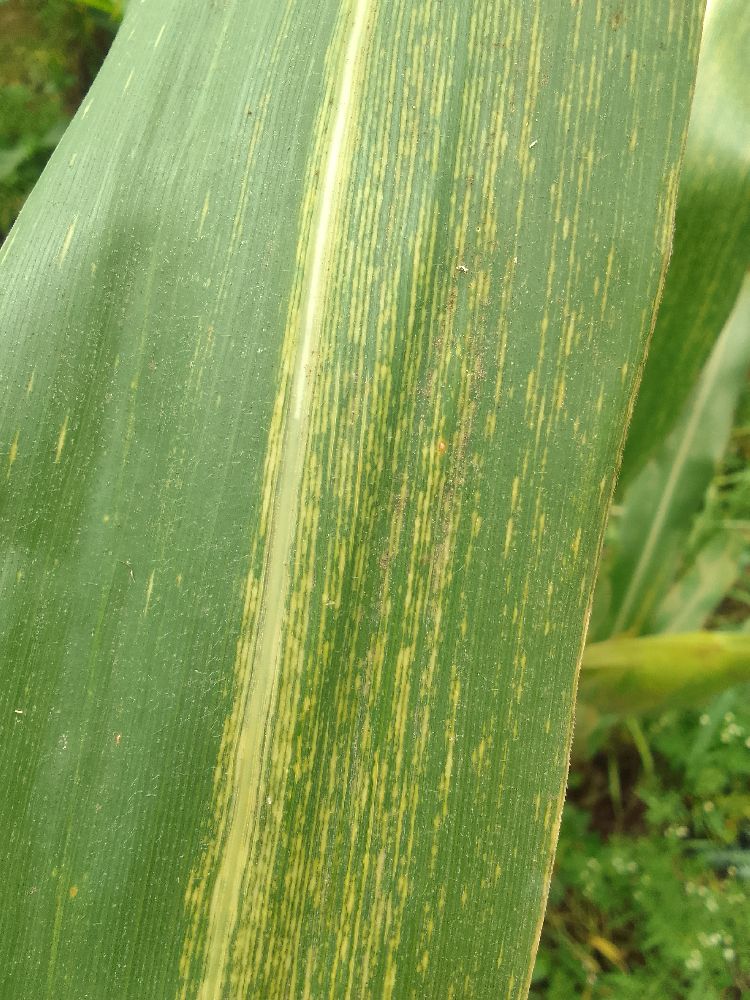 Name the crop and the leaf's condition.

maize, maize streak virus
